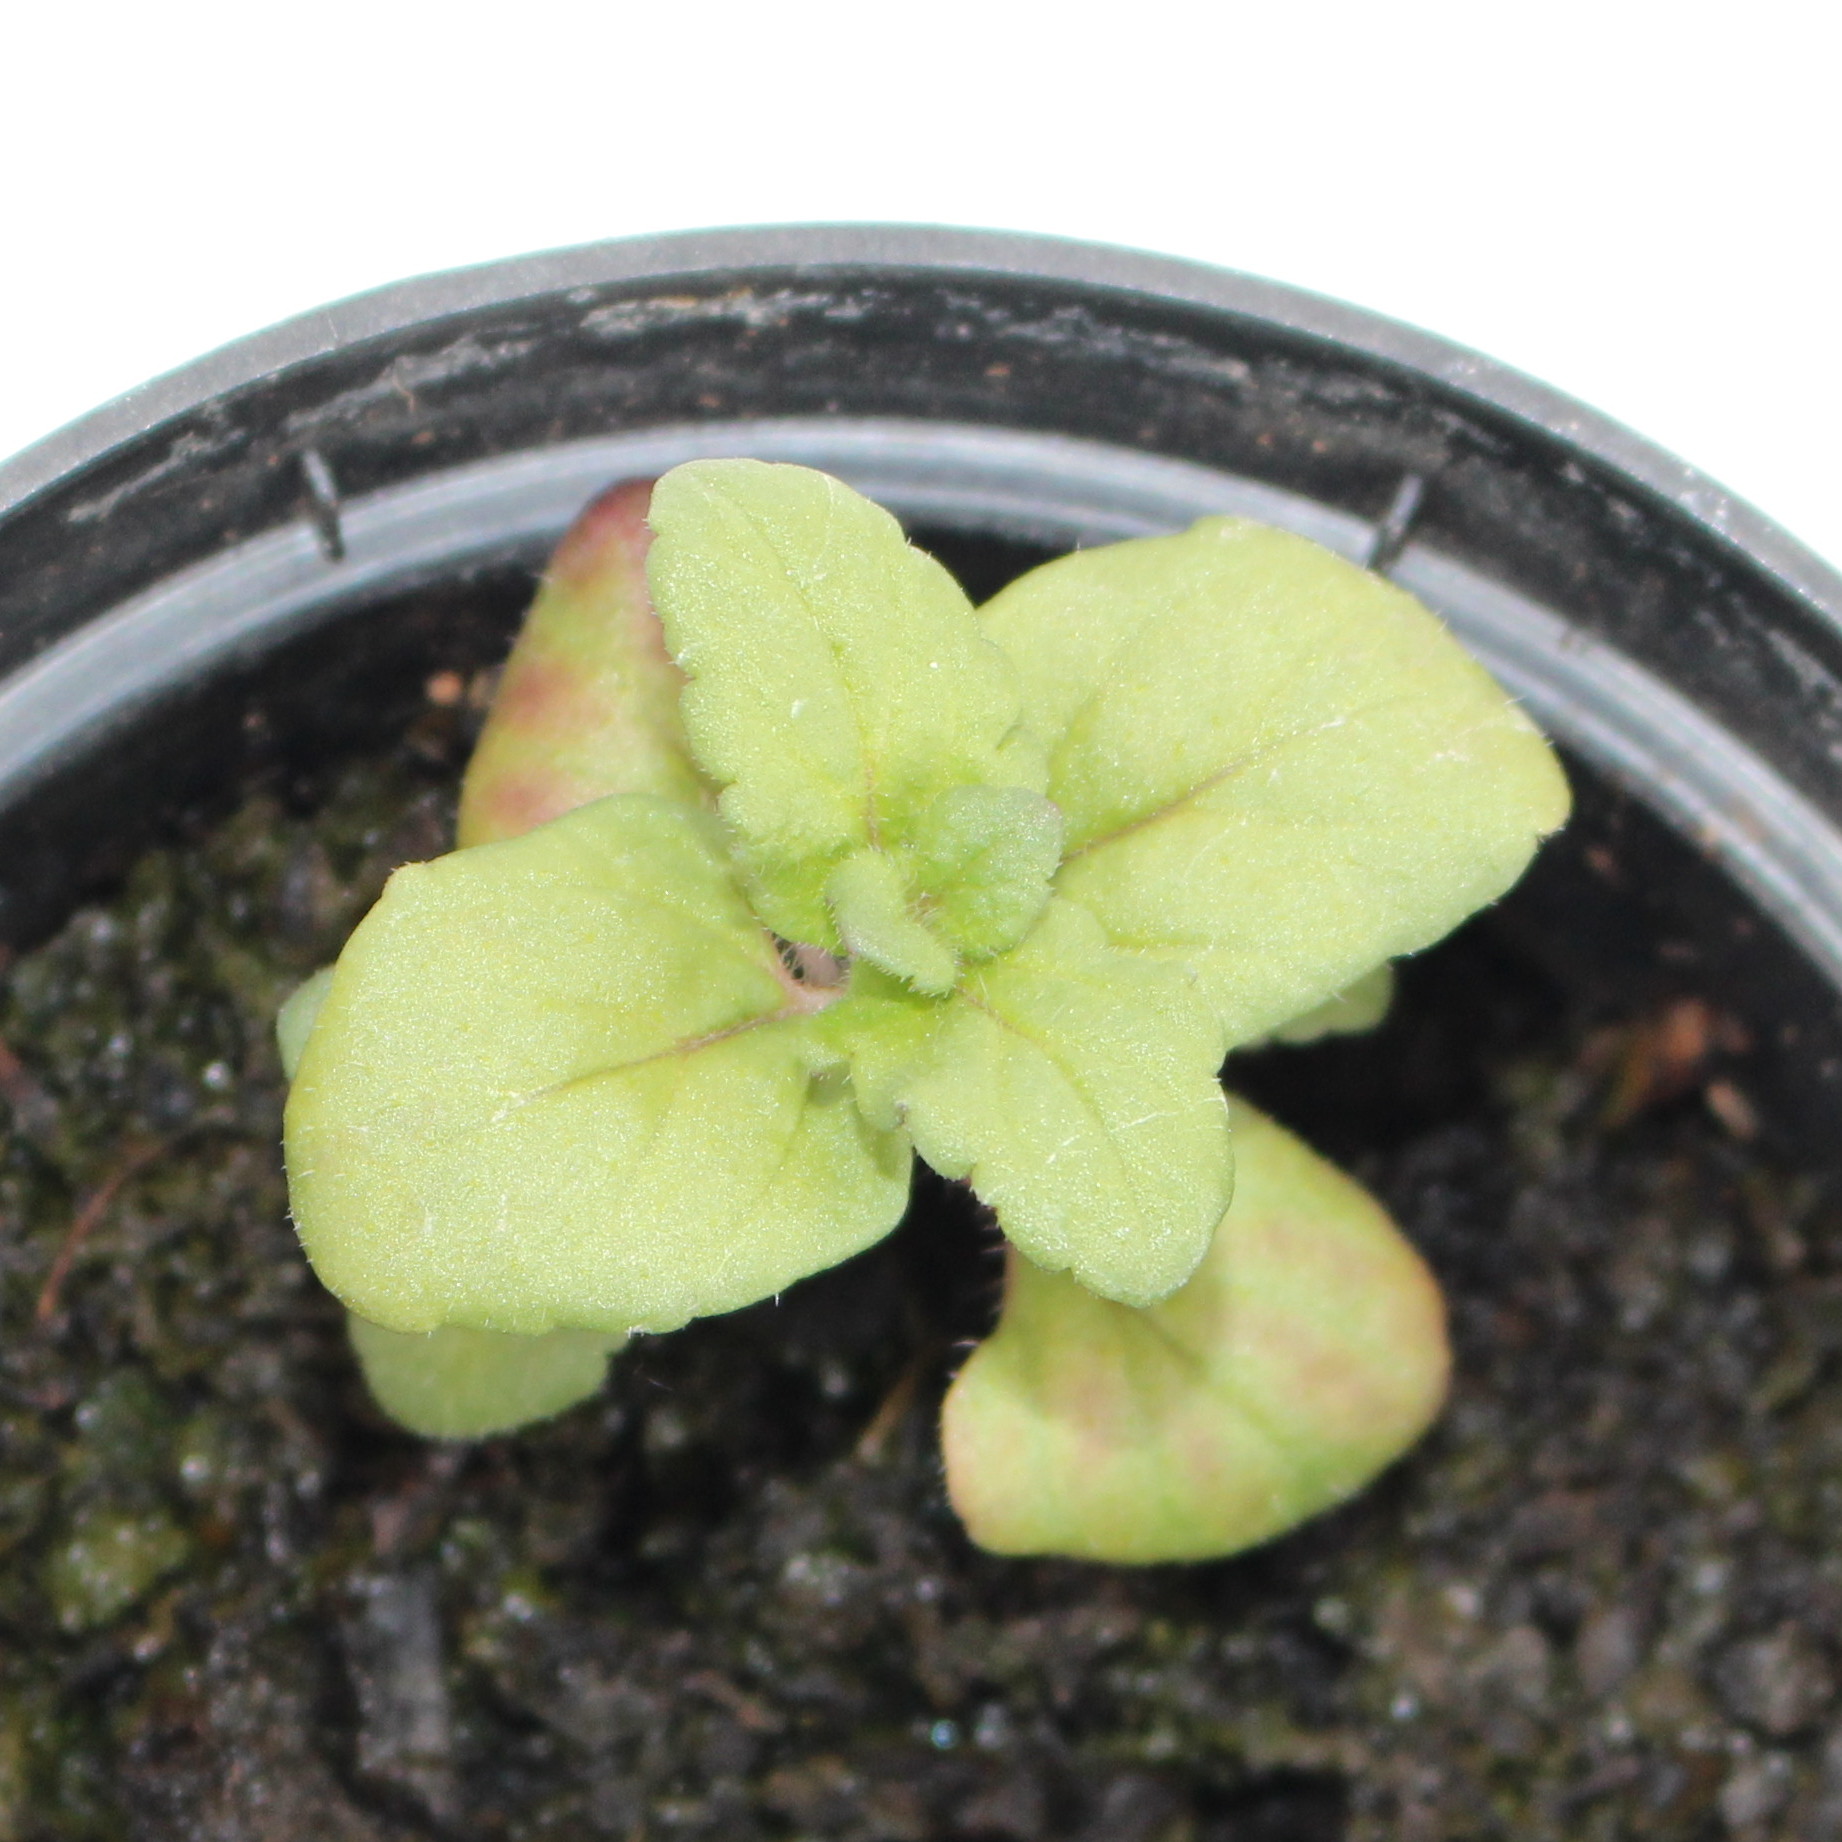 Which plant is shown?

Veronica persica
